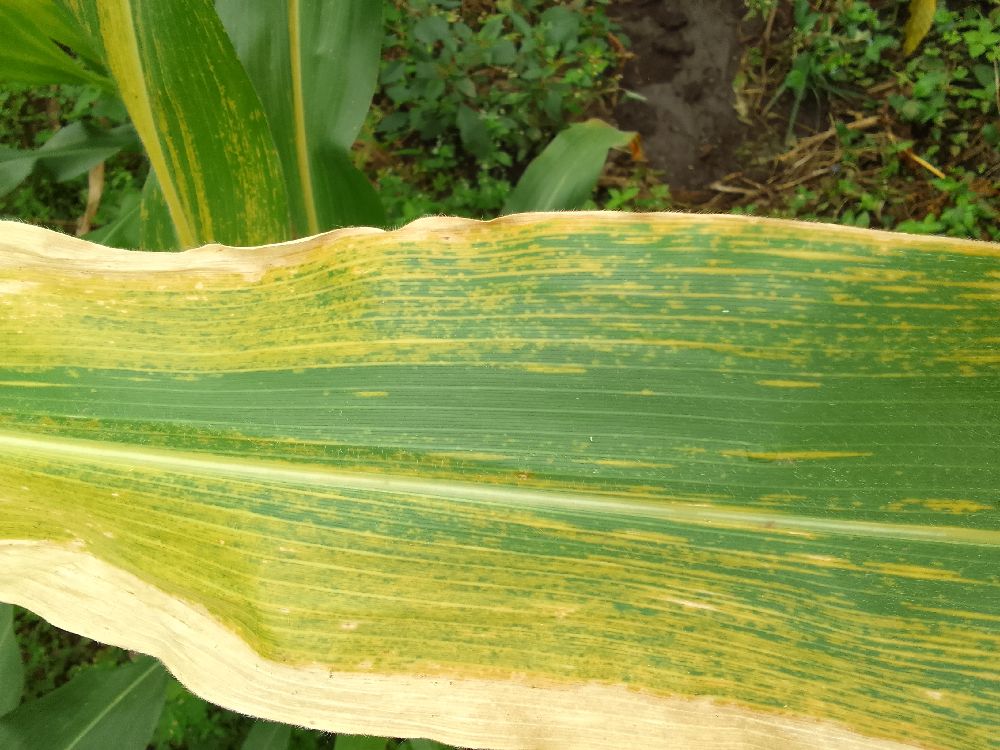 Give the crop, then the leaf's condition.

maize, maize lethal necrosis
